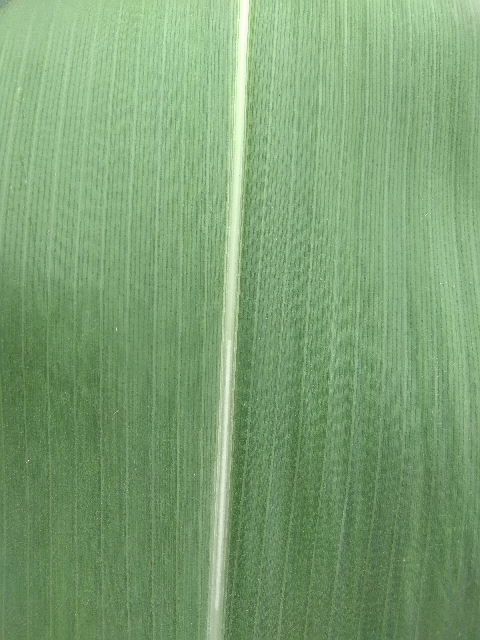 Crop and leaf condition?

maize, healthy
